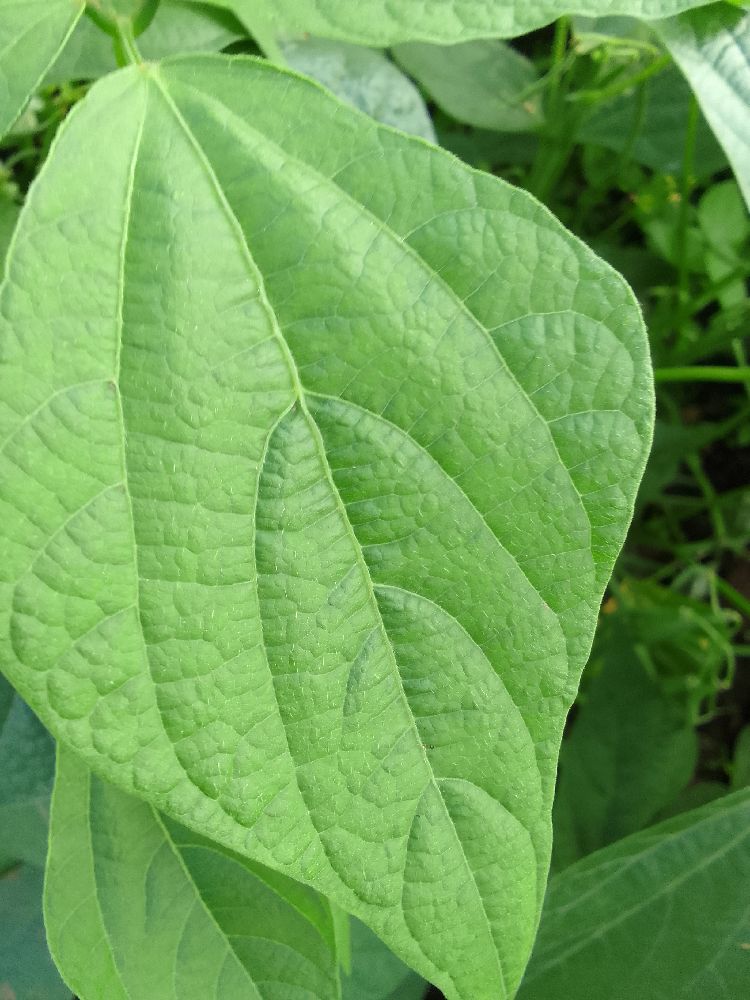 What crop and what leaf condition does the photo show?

common bean, healthy
